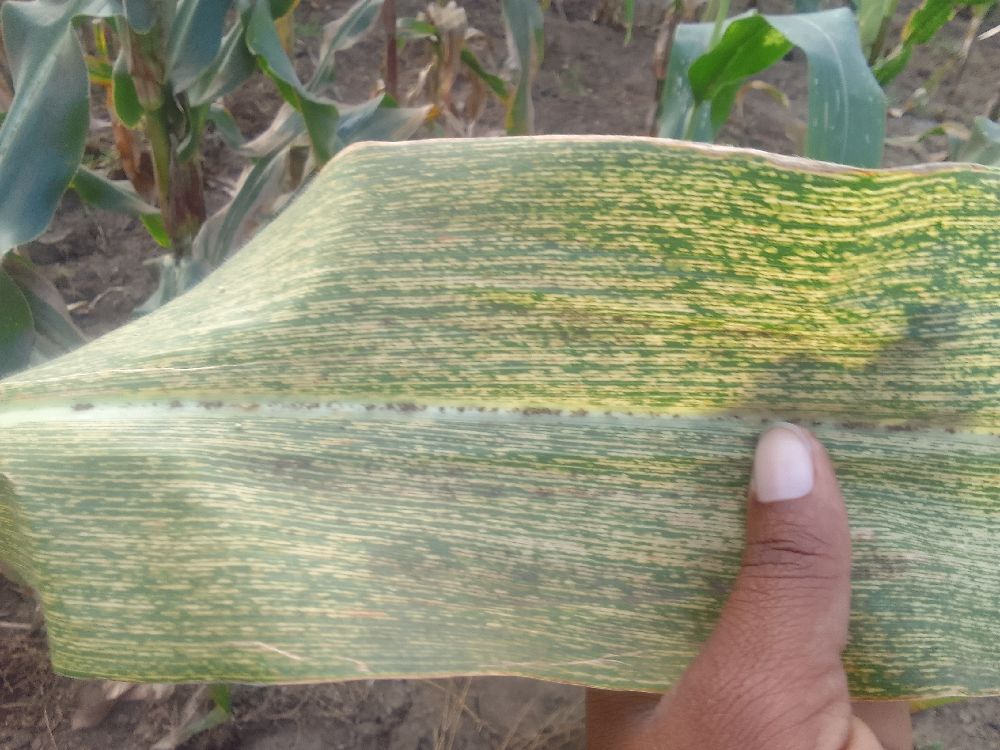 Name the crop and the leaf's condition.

maize, maize streak virus
